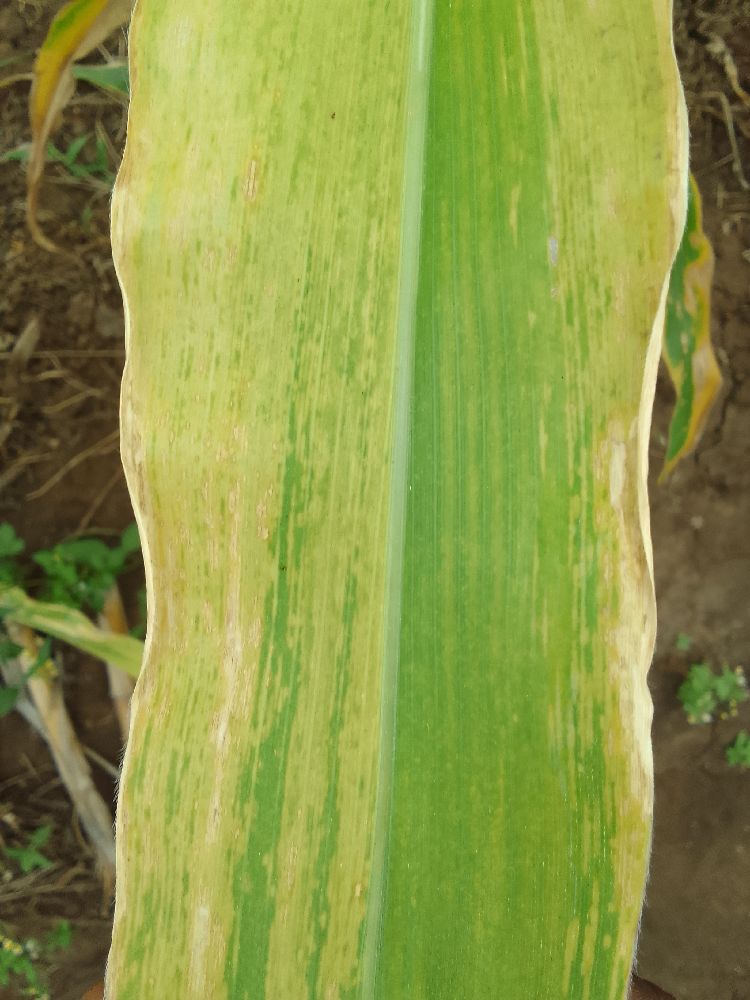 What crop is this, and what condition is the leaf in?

maize, maize lethal necrosis
